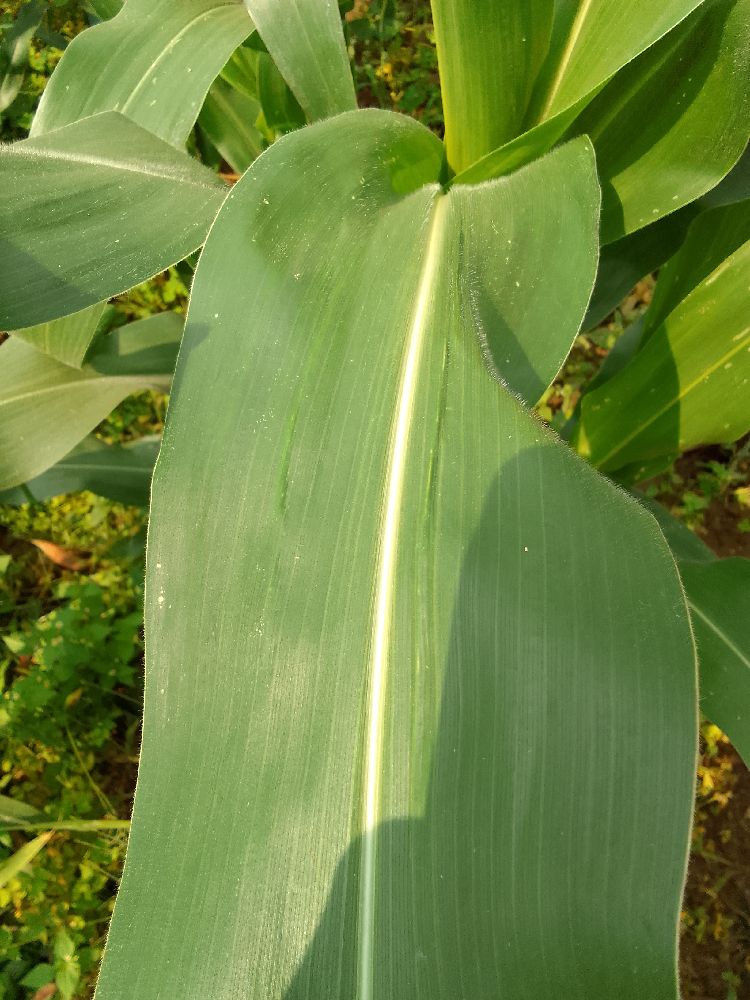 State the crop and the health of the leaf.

maize, healthy
